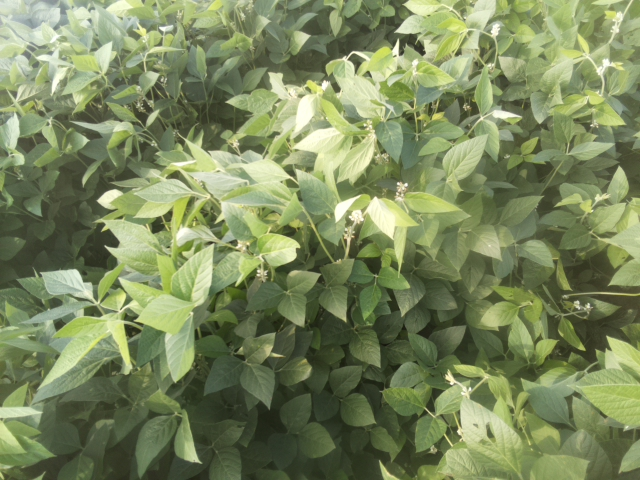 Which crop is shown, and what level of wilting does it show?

soybean, leaves with no wilting
